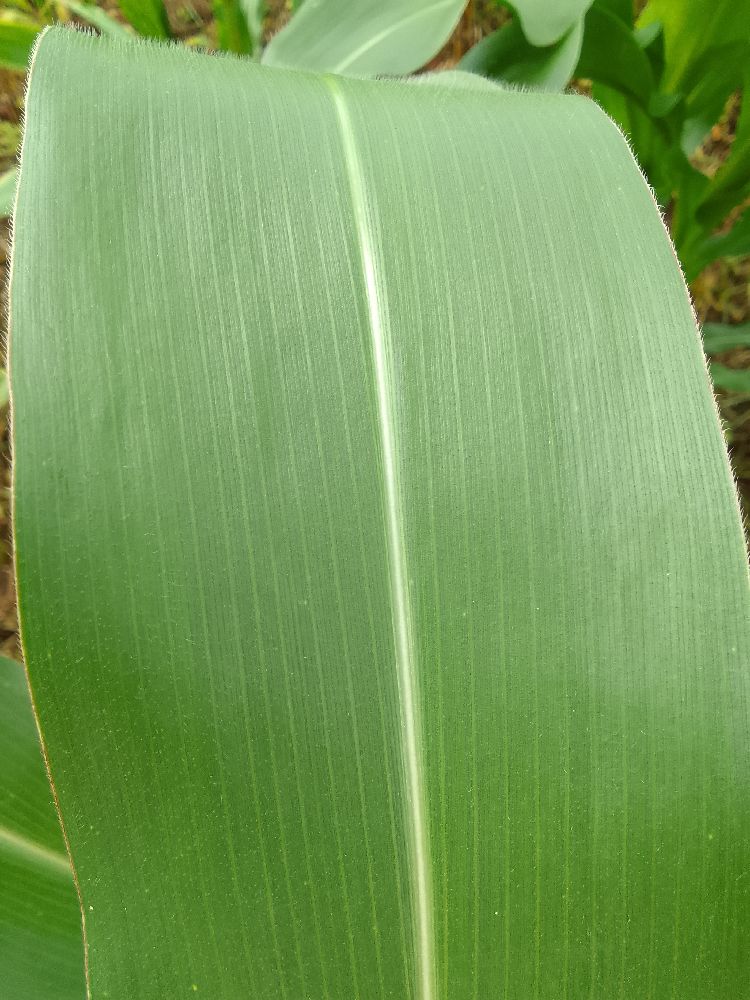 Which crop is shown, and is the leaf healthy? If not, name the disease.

maize, healthy
